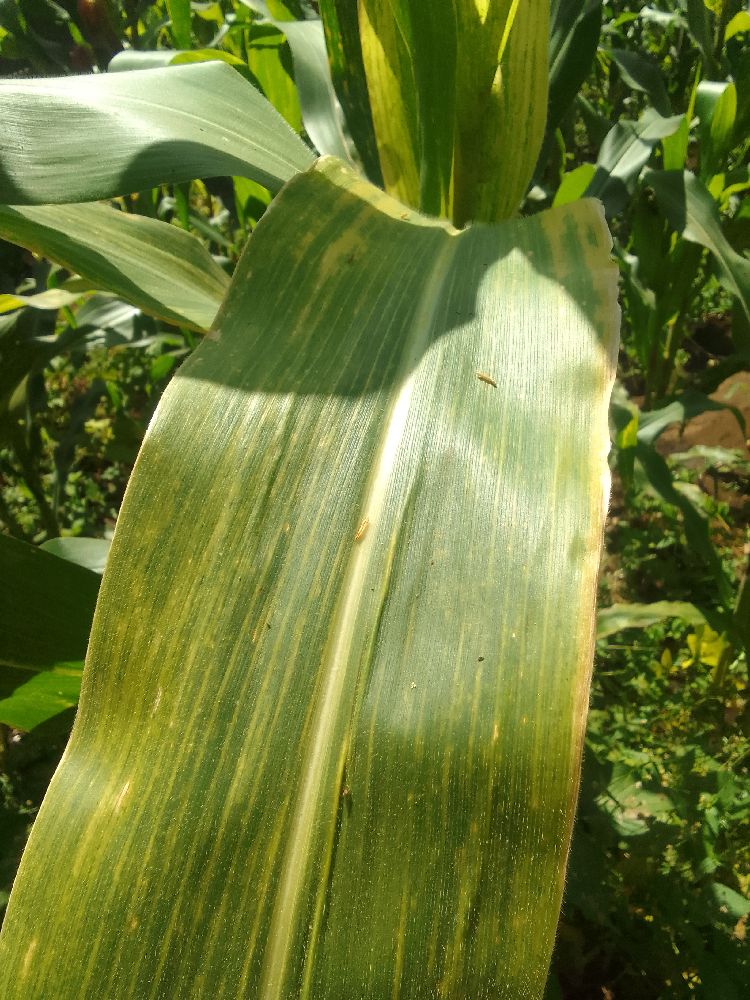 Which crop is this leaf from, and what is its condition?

maize, maize lethal necrosis
